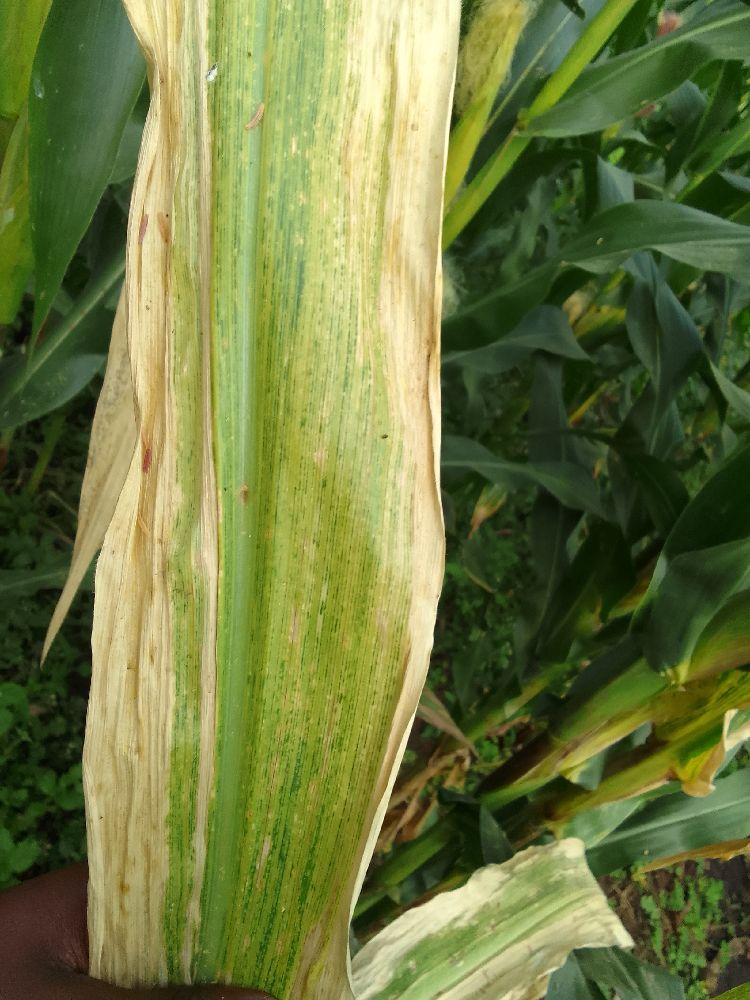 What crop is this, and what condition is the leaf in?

maize, maize lethal necrosis
